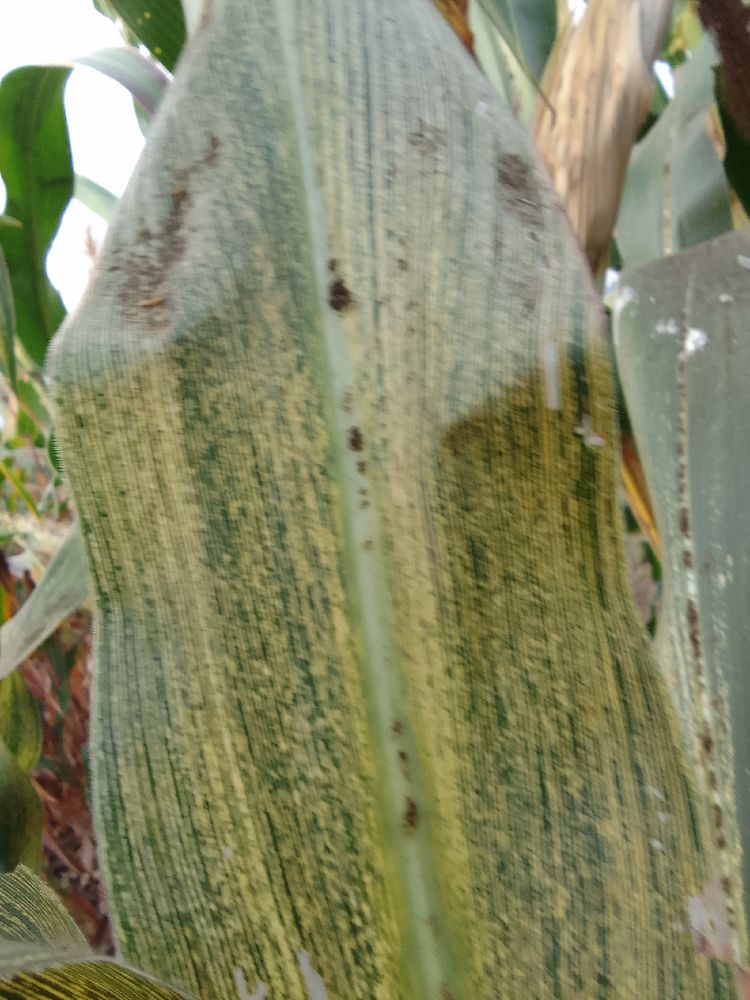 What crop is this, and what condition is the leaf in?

maize, maize streak virus
